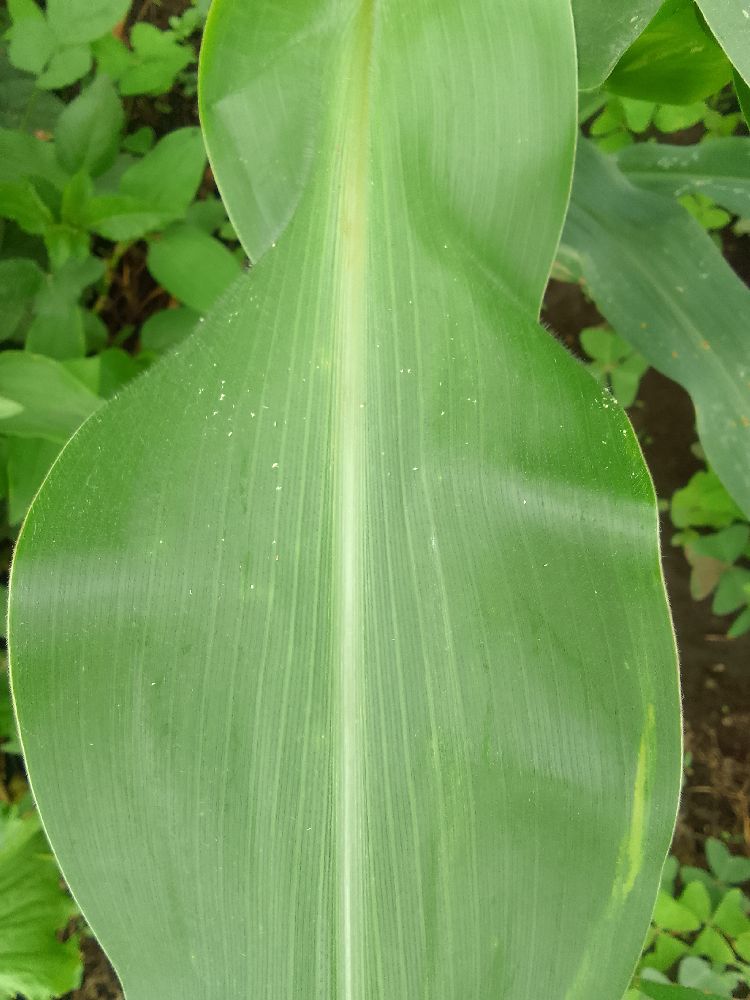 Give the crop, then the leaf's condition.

maize, healthy
